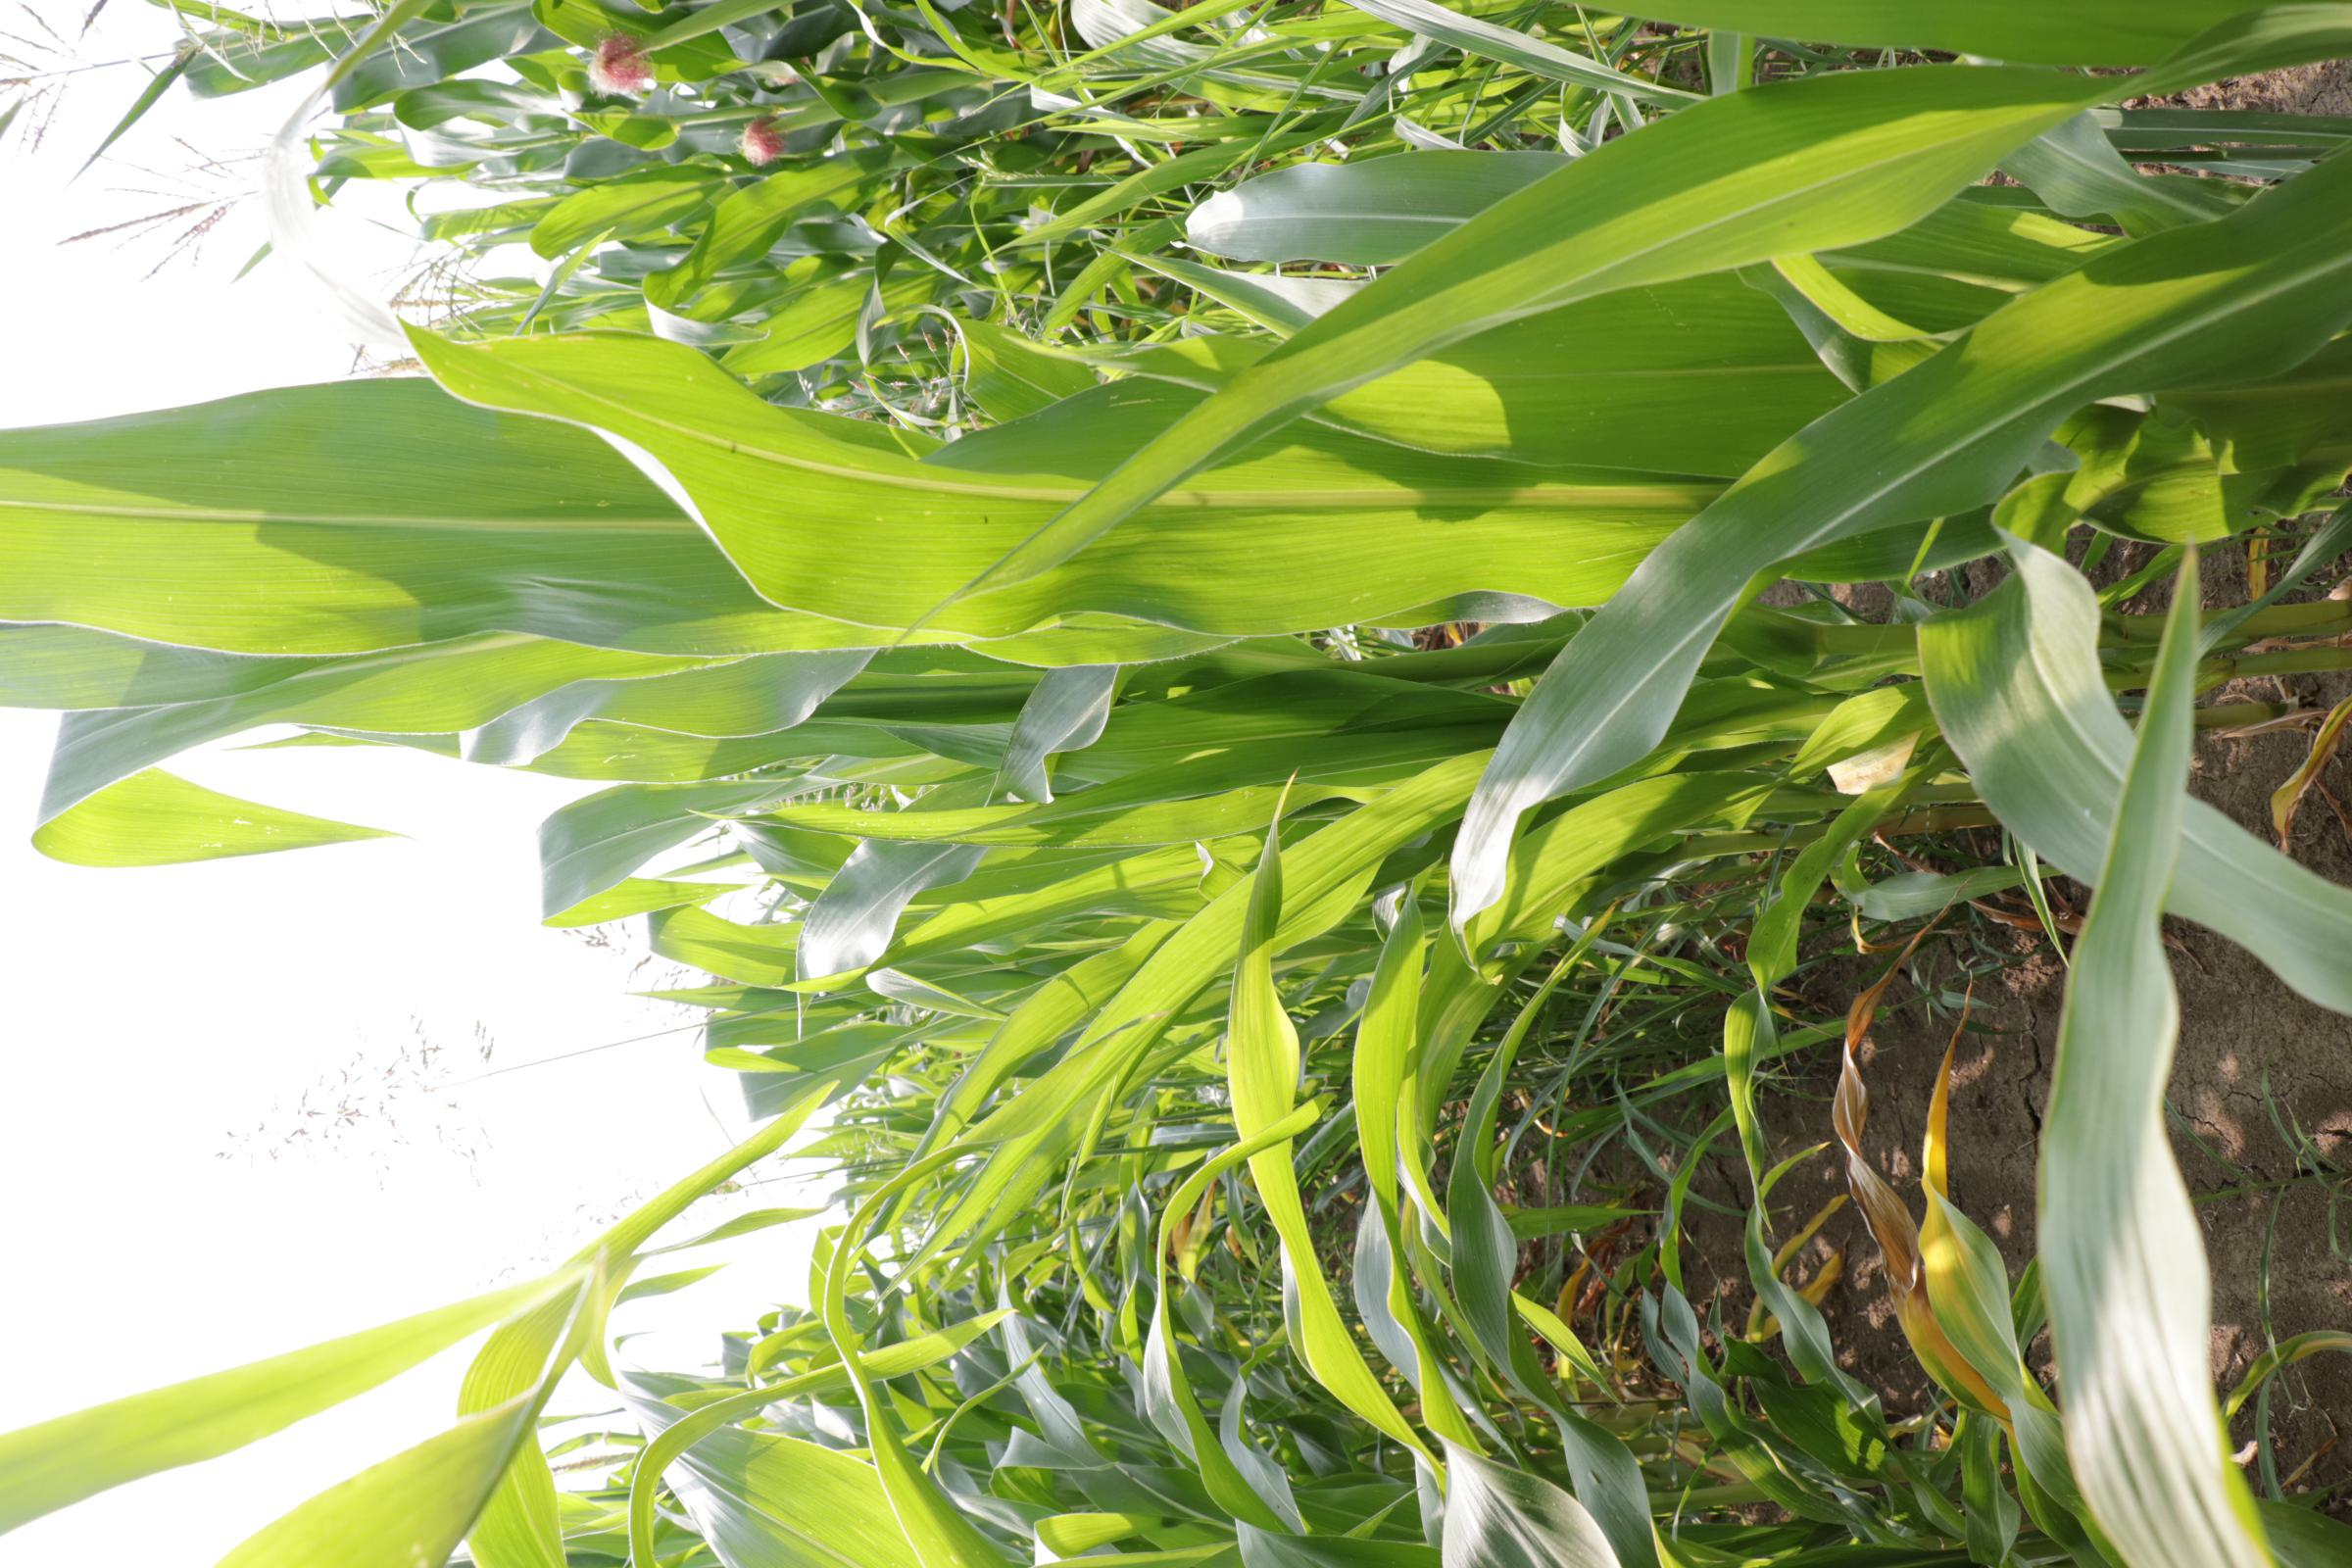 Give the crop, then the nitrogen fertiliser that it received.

maize, full nitrogen fertilisation
